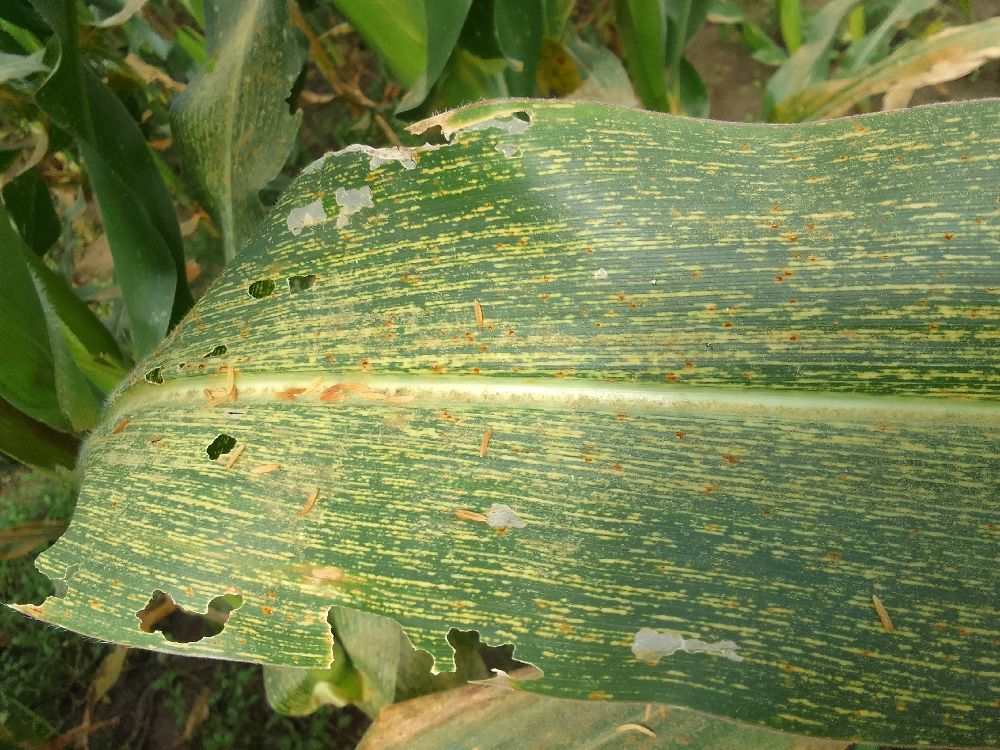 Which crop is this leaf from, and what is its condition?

maize, maize streak virus
